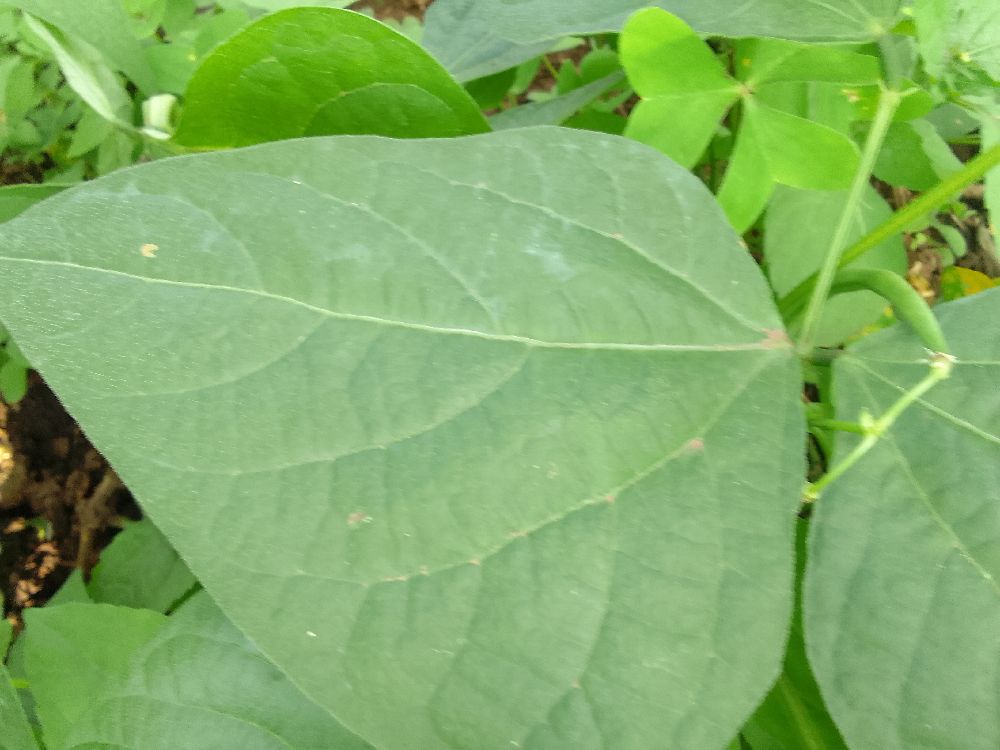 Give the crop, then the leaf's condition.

common bean, healthy
